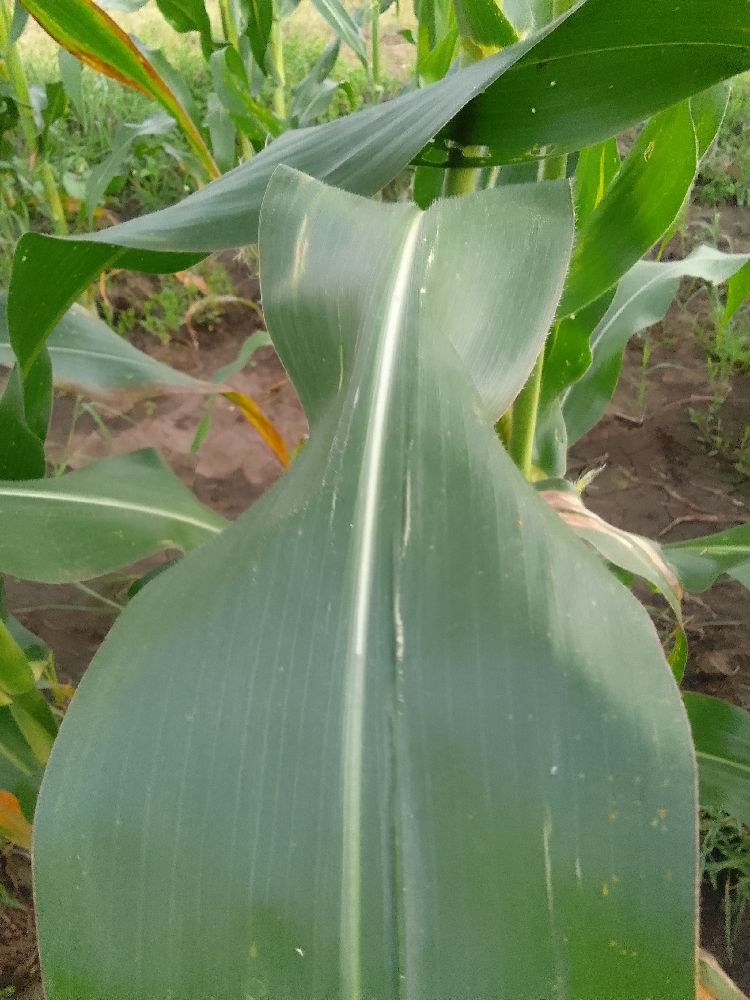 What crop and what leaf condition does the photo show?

maize, healthy
